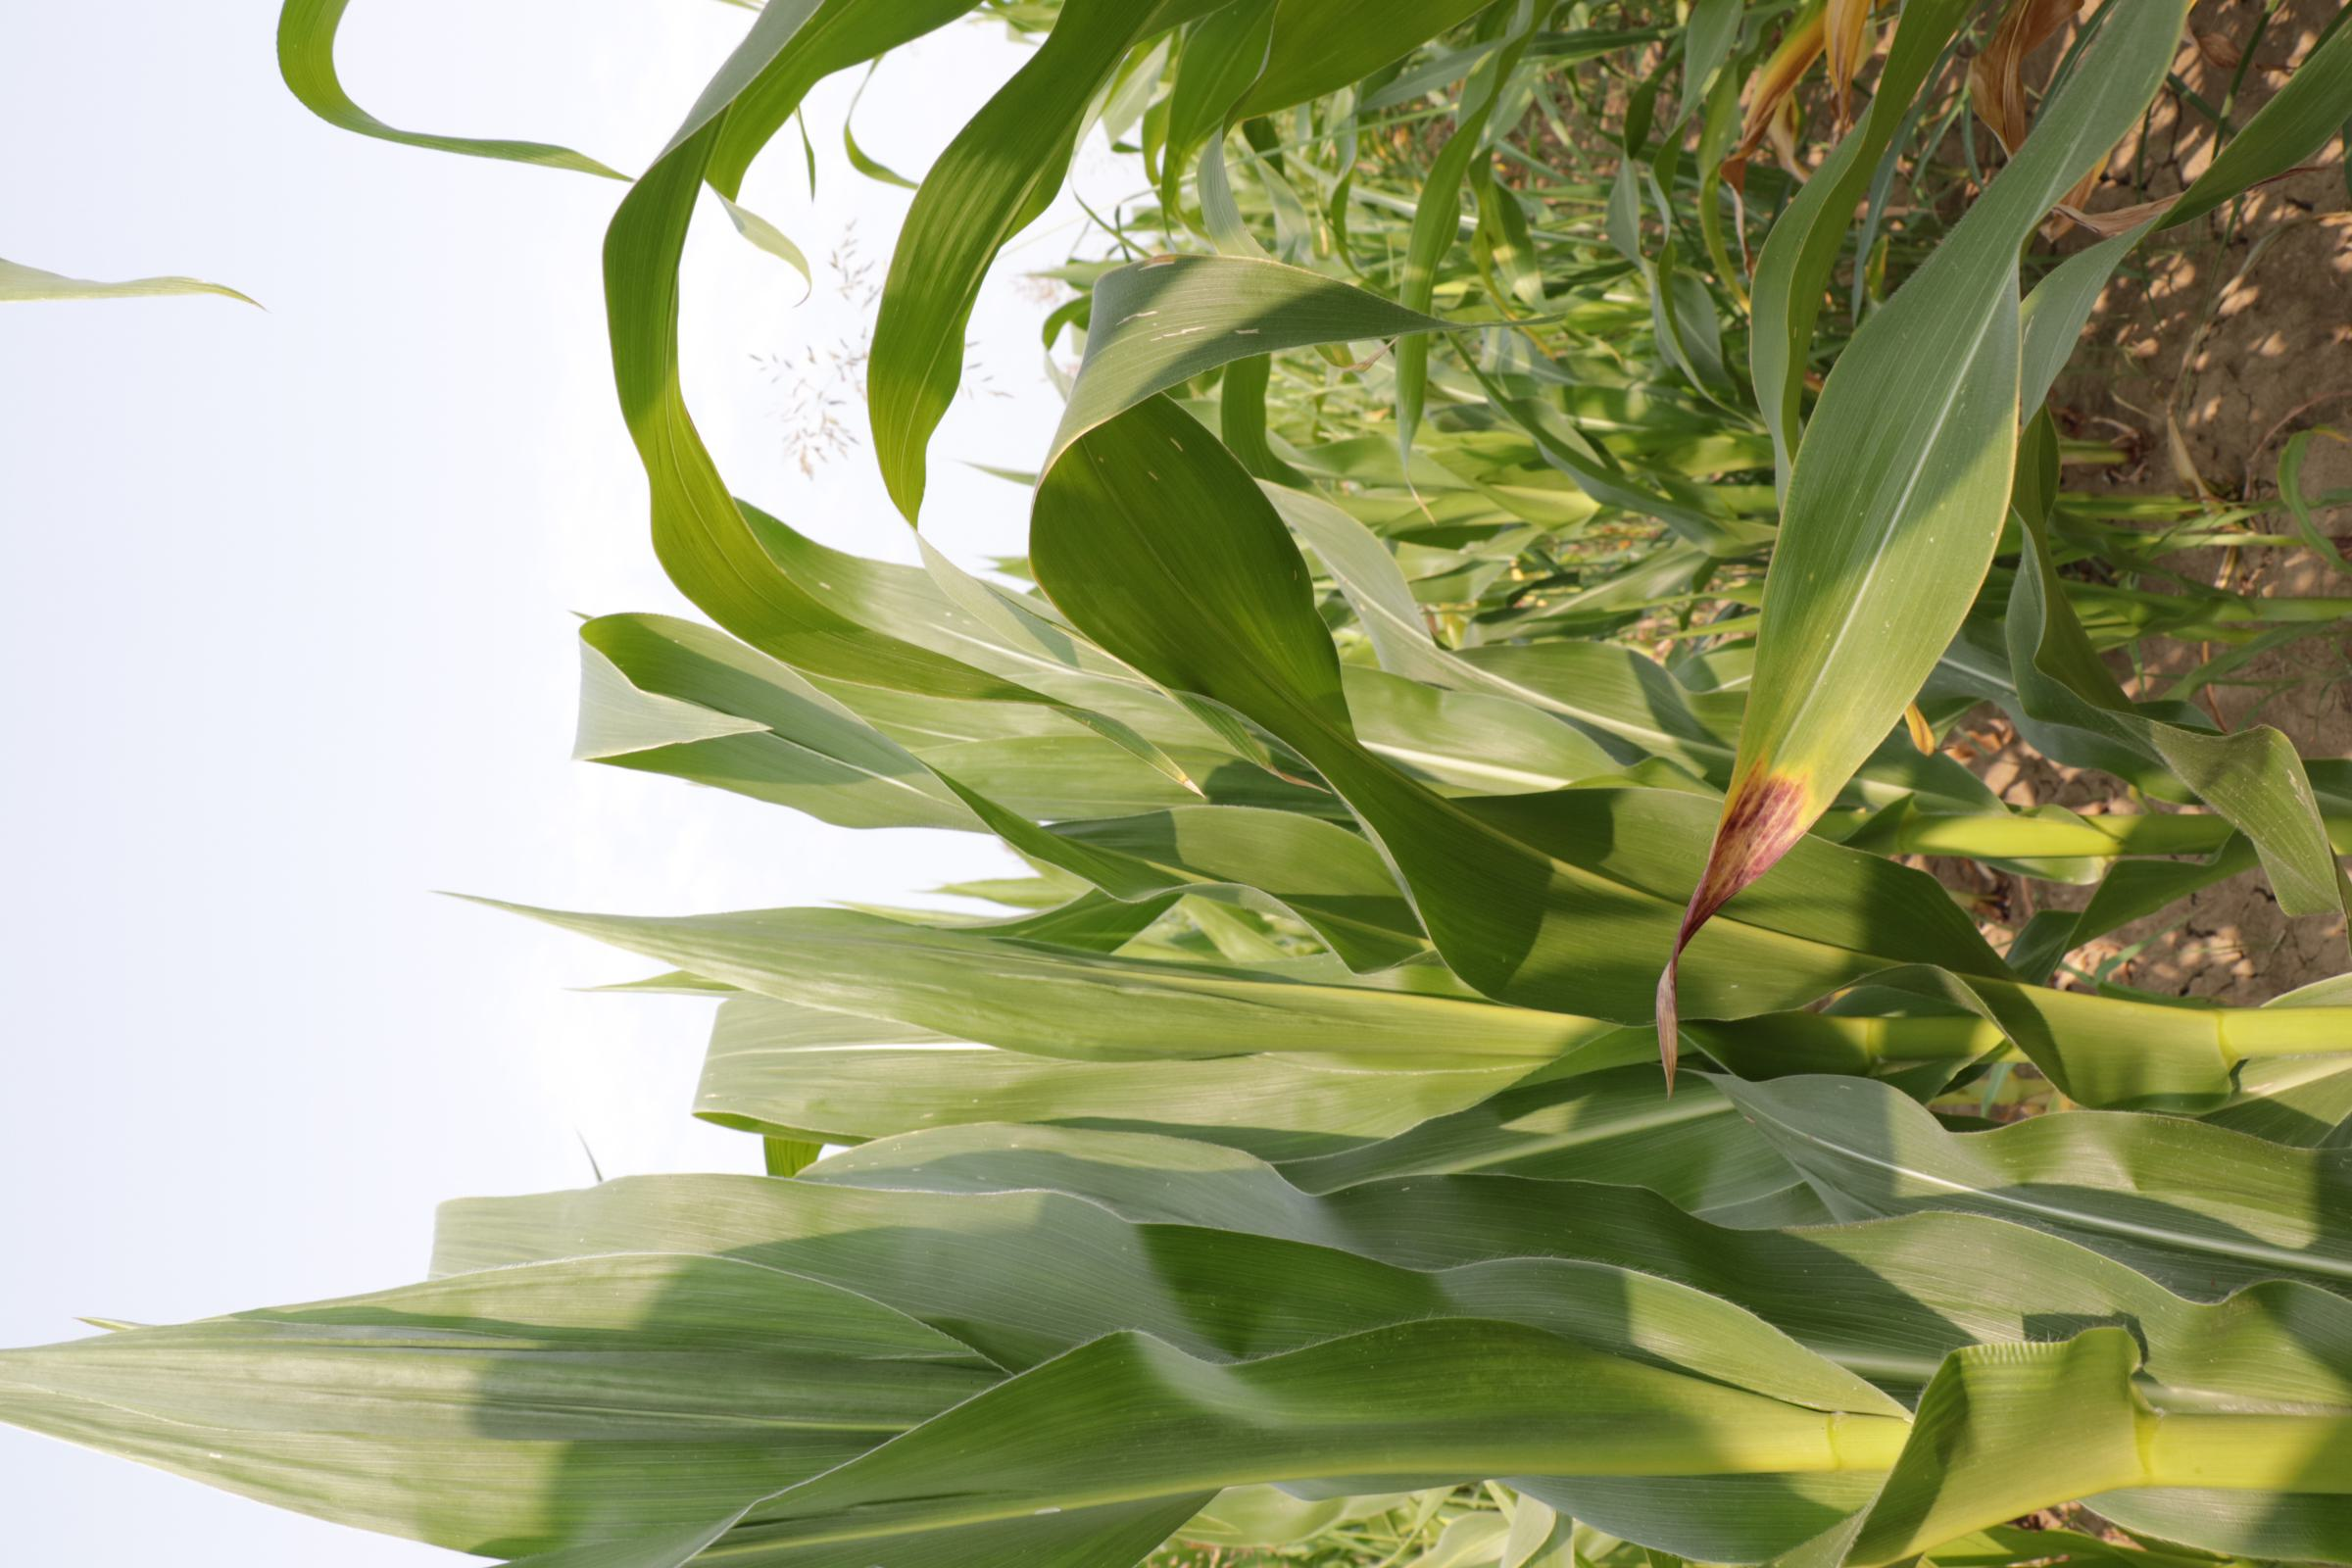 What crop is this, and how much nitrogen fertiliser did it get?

maize, full nitrogen fertilisation
